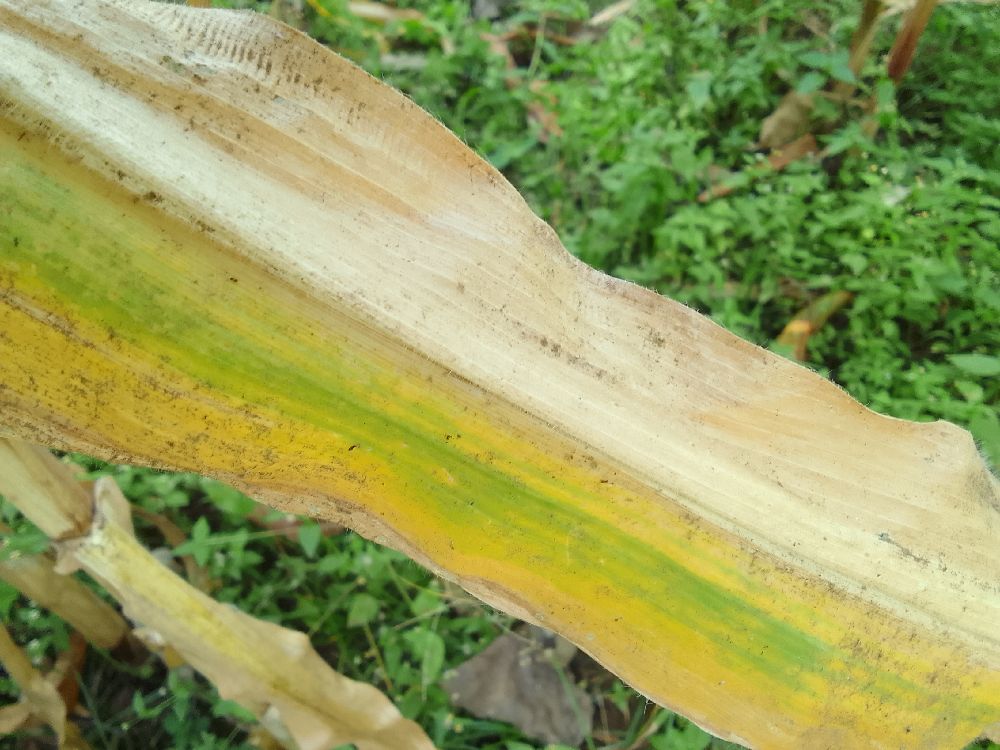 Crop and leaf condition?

maize, maize lethal necrosis
